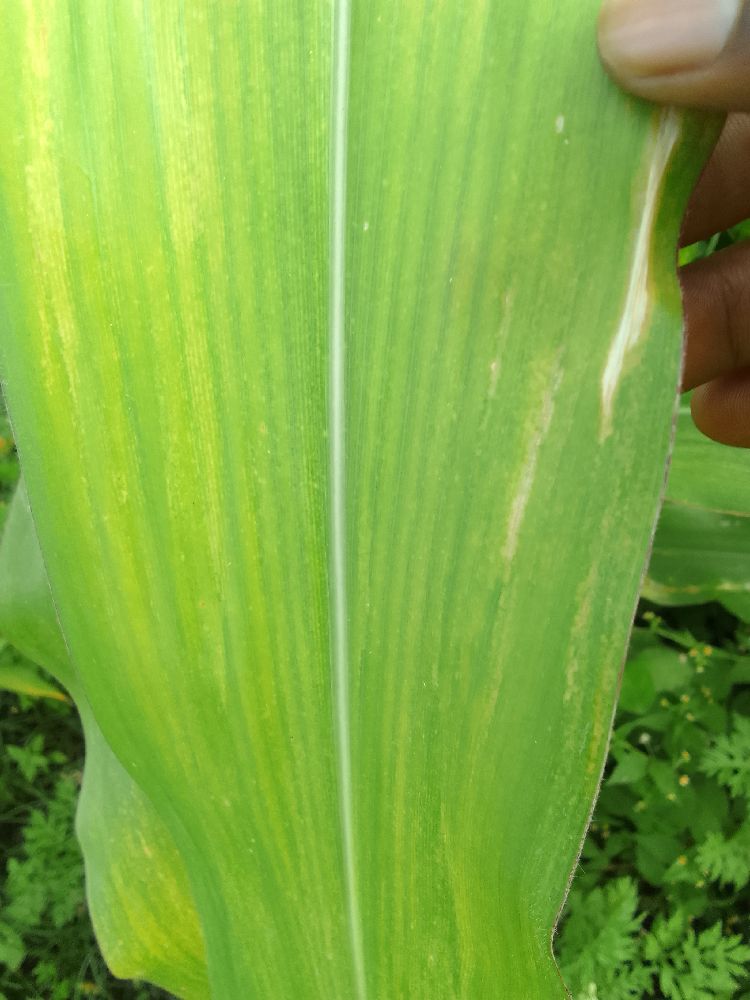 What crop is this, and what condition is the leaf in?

maize, maize lethal necrosis
